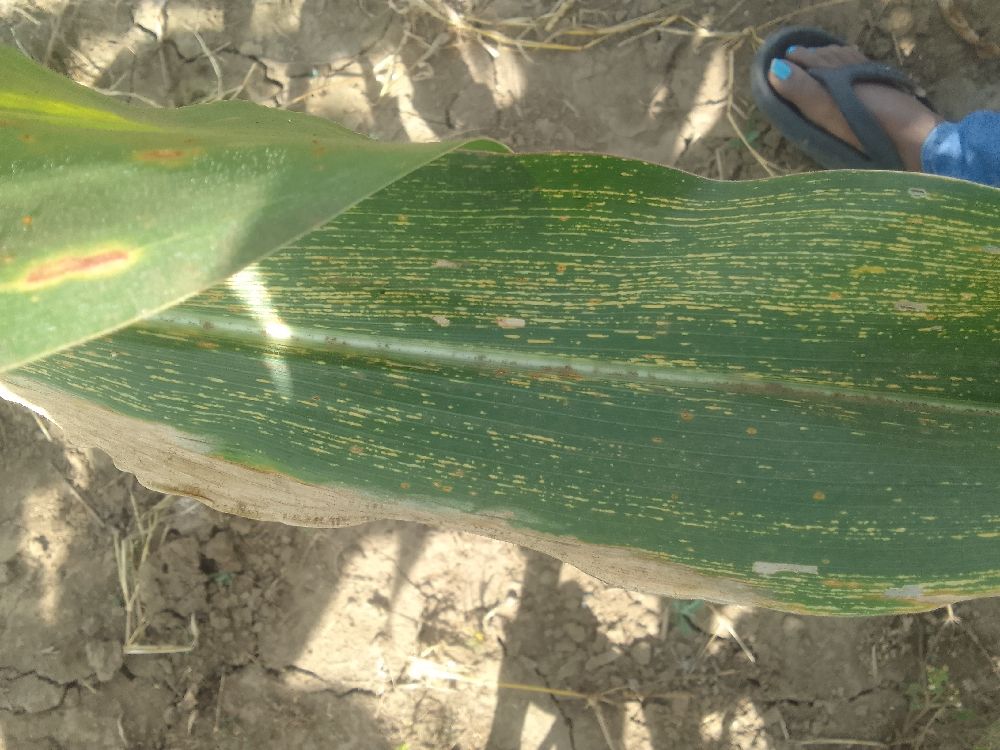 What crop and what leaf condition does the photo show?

maize, maize streak virus
